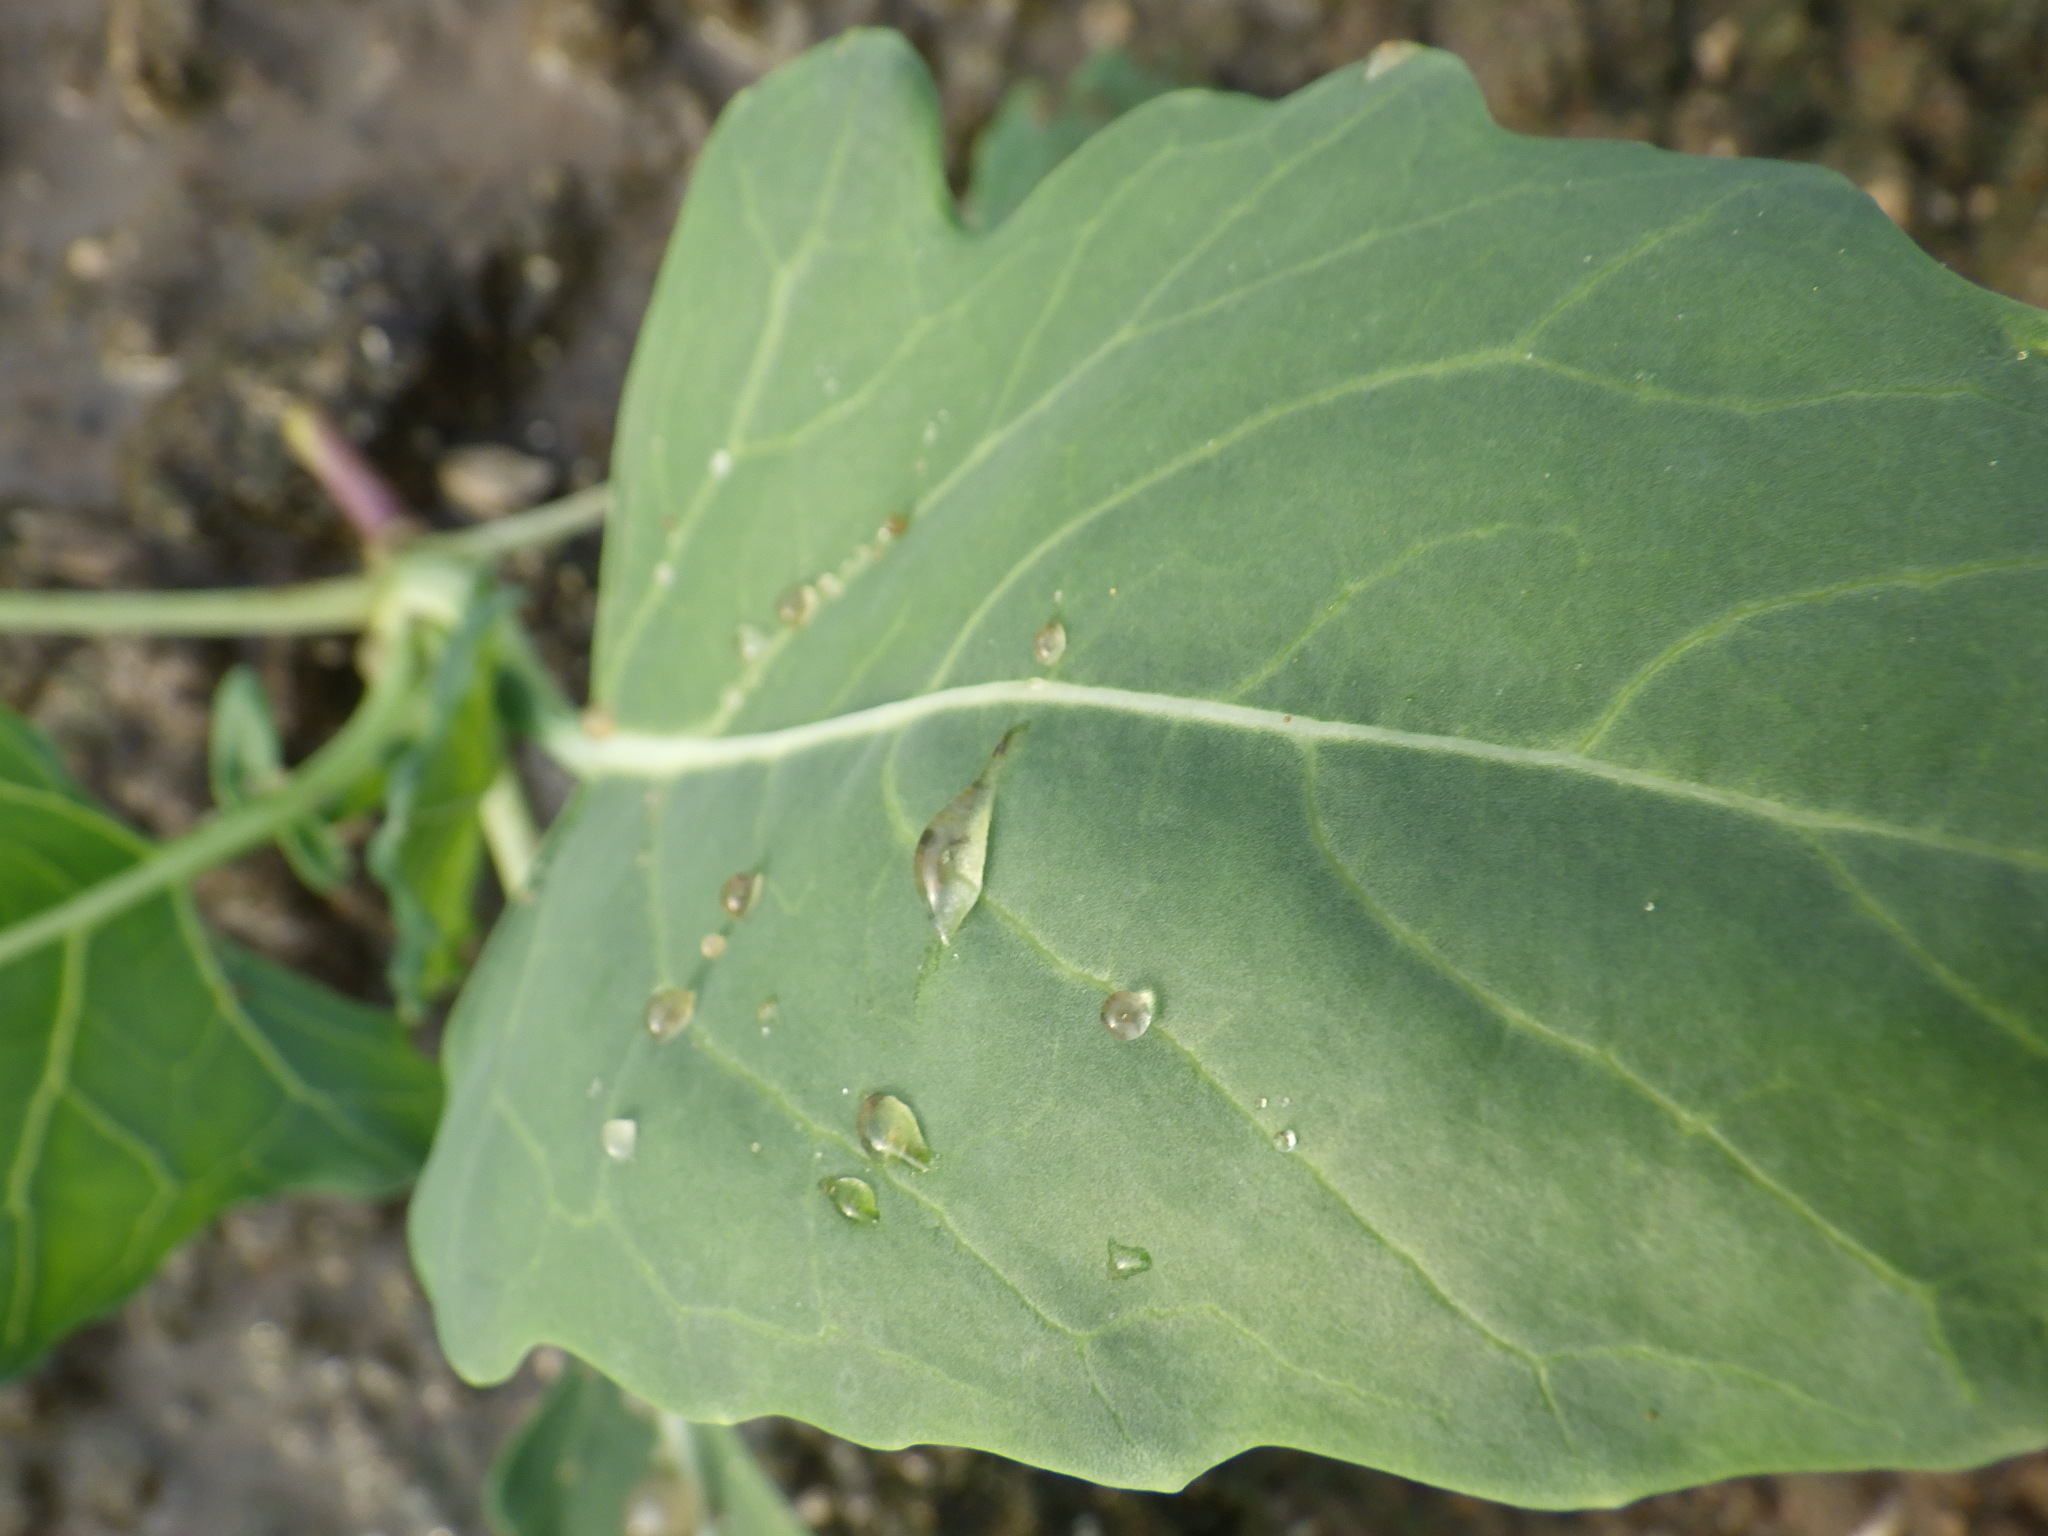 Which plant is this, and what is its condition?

turnip, healthy
